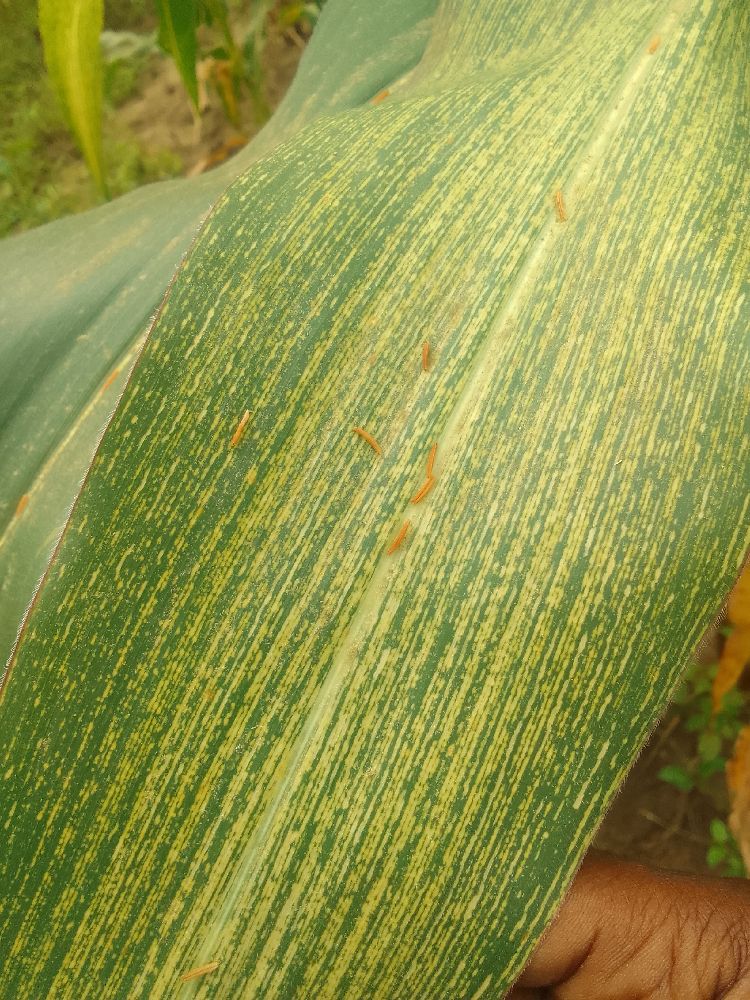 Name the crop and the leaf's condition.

maize, maize streak virus
